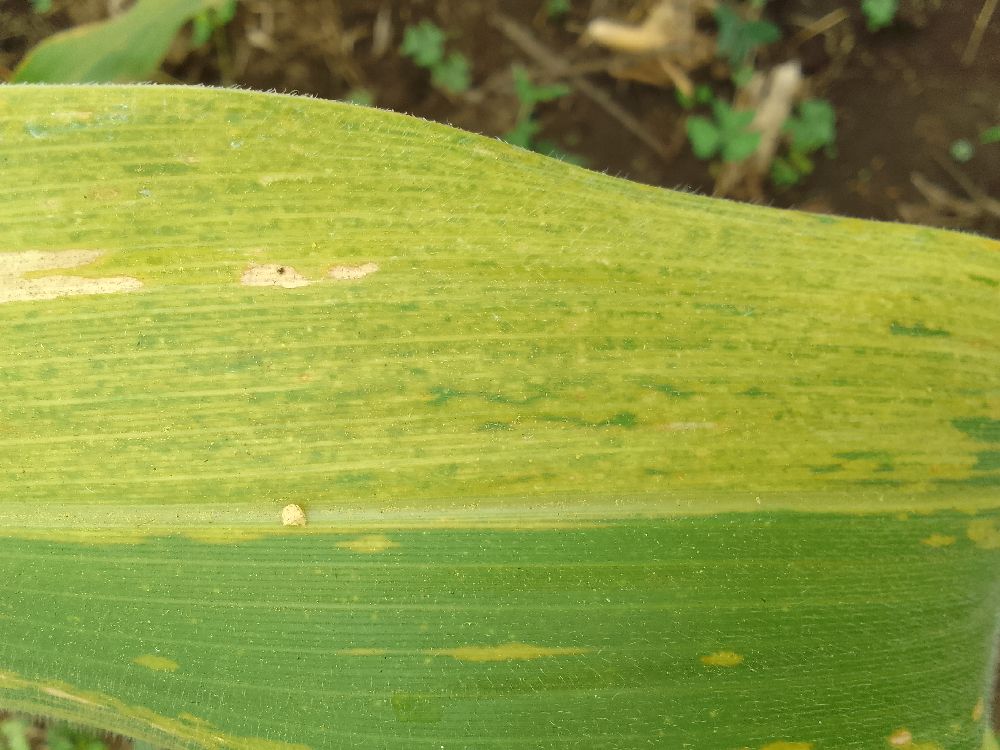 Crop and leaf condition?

maize, maize lethal necrosis
